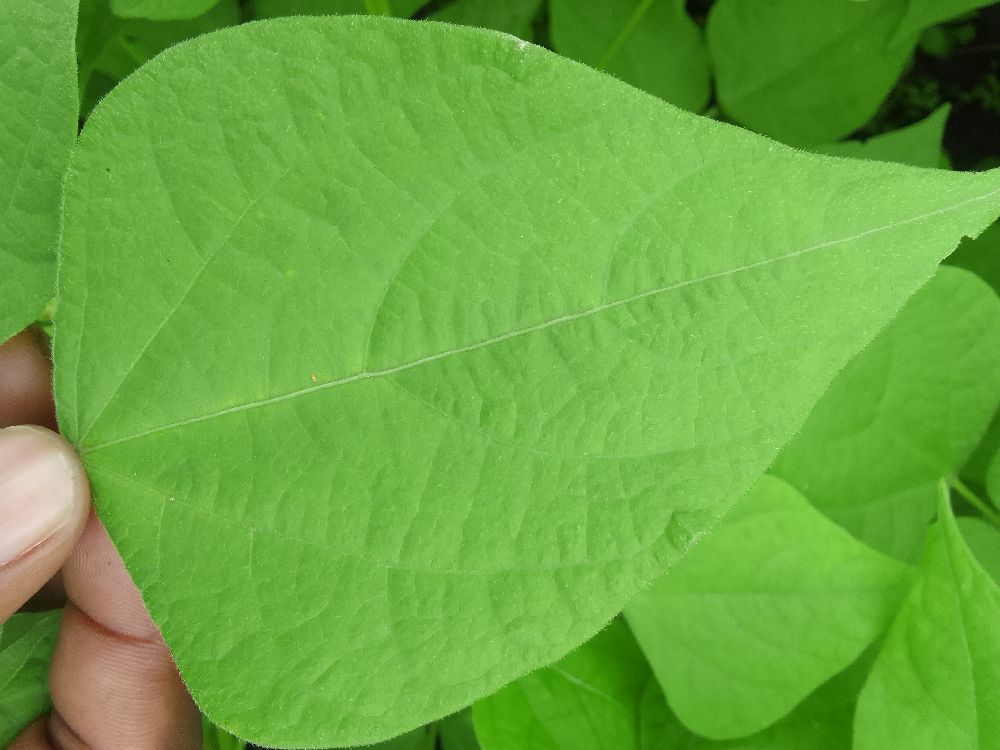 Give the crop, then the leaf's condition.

common bean, healthy
